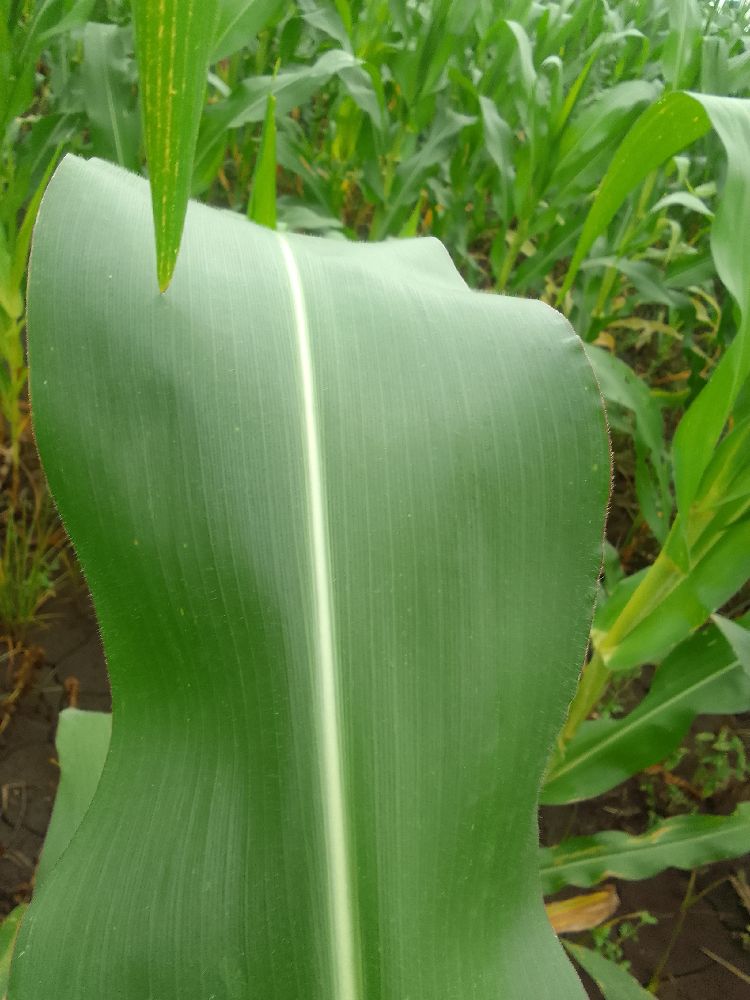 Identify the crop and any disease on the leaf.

maize, healthy
